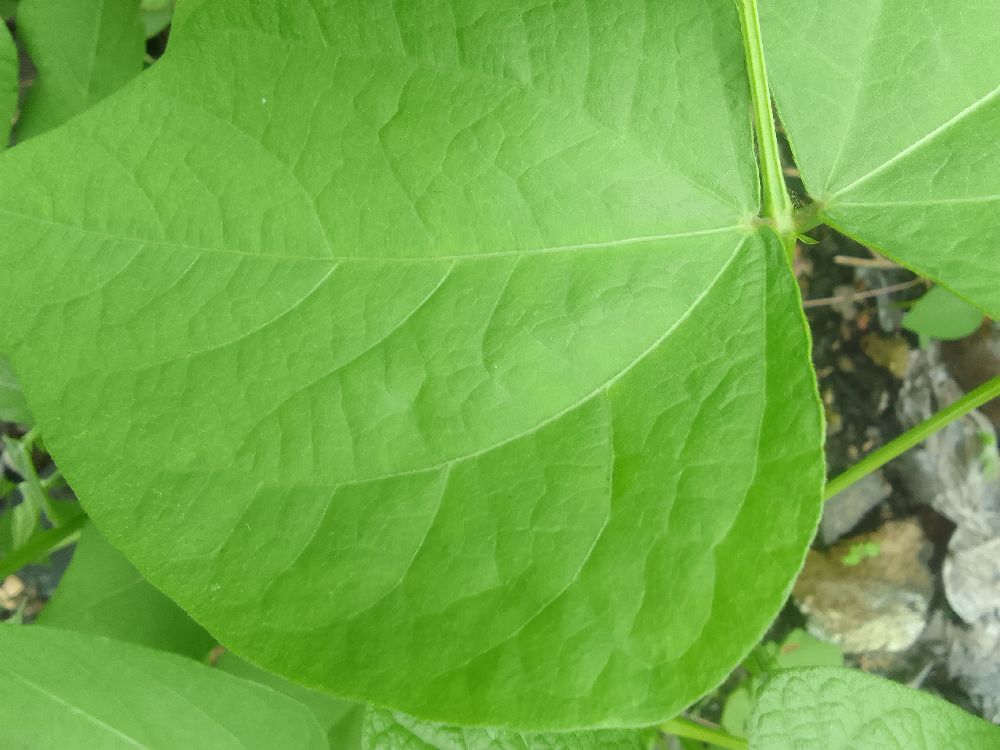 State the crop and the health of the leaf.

common bean, healthy
